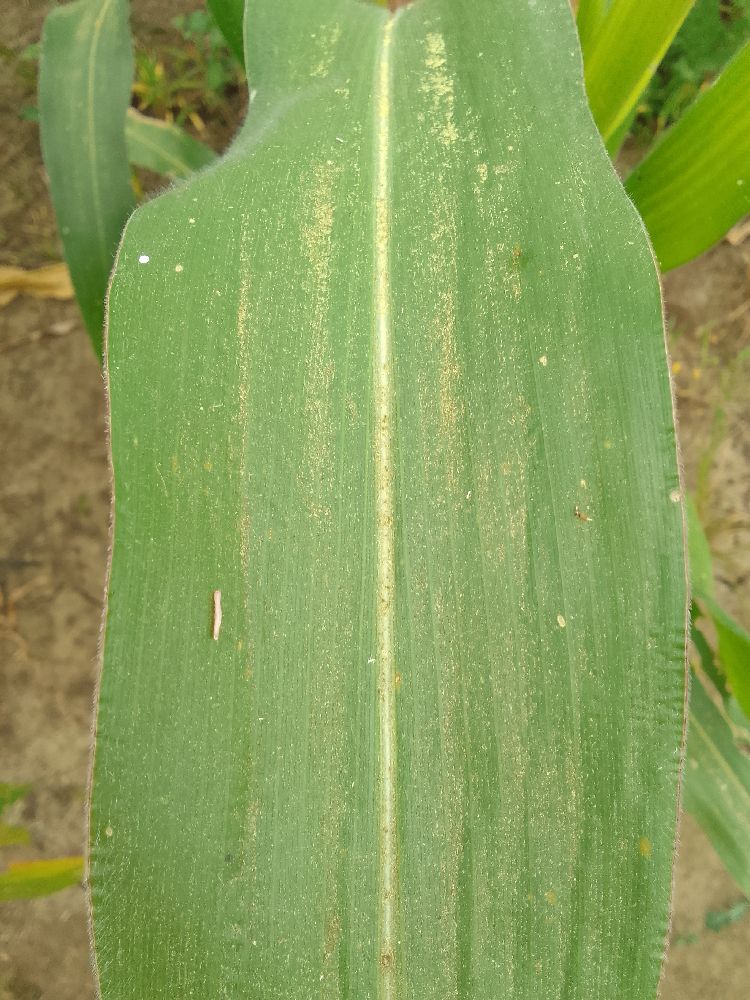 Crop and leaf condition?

maize, healthy
